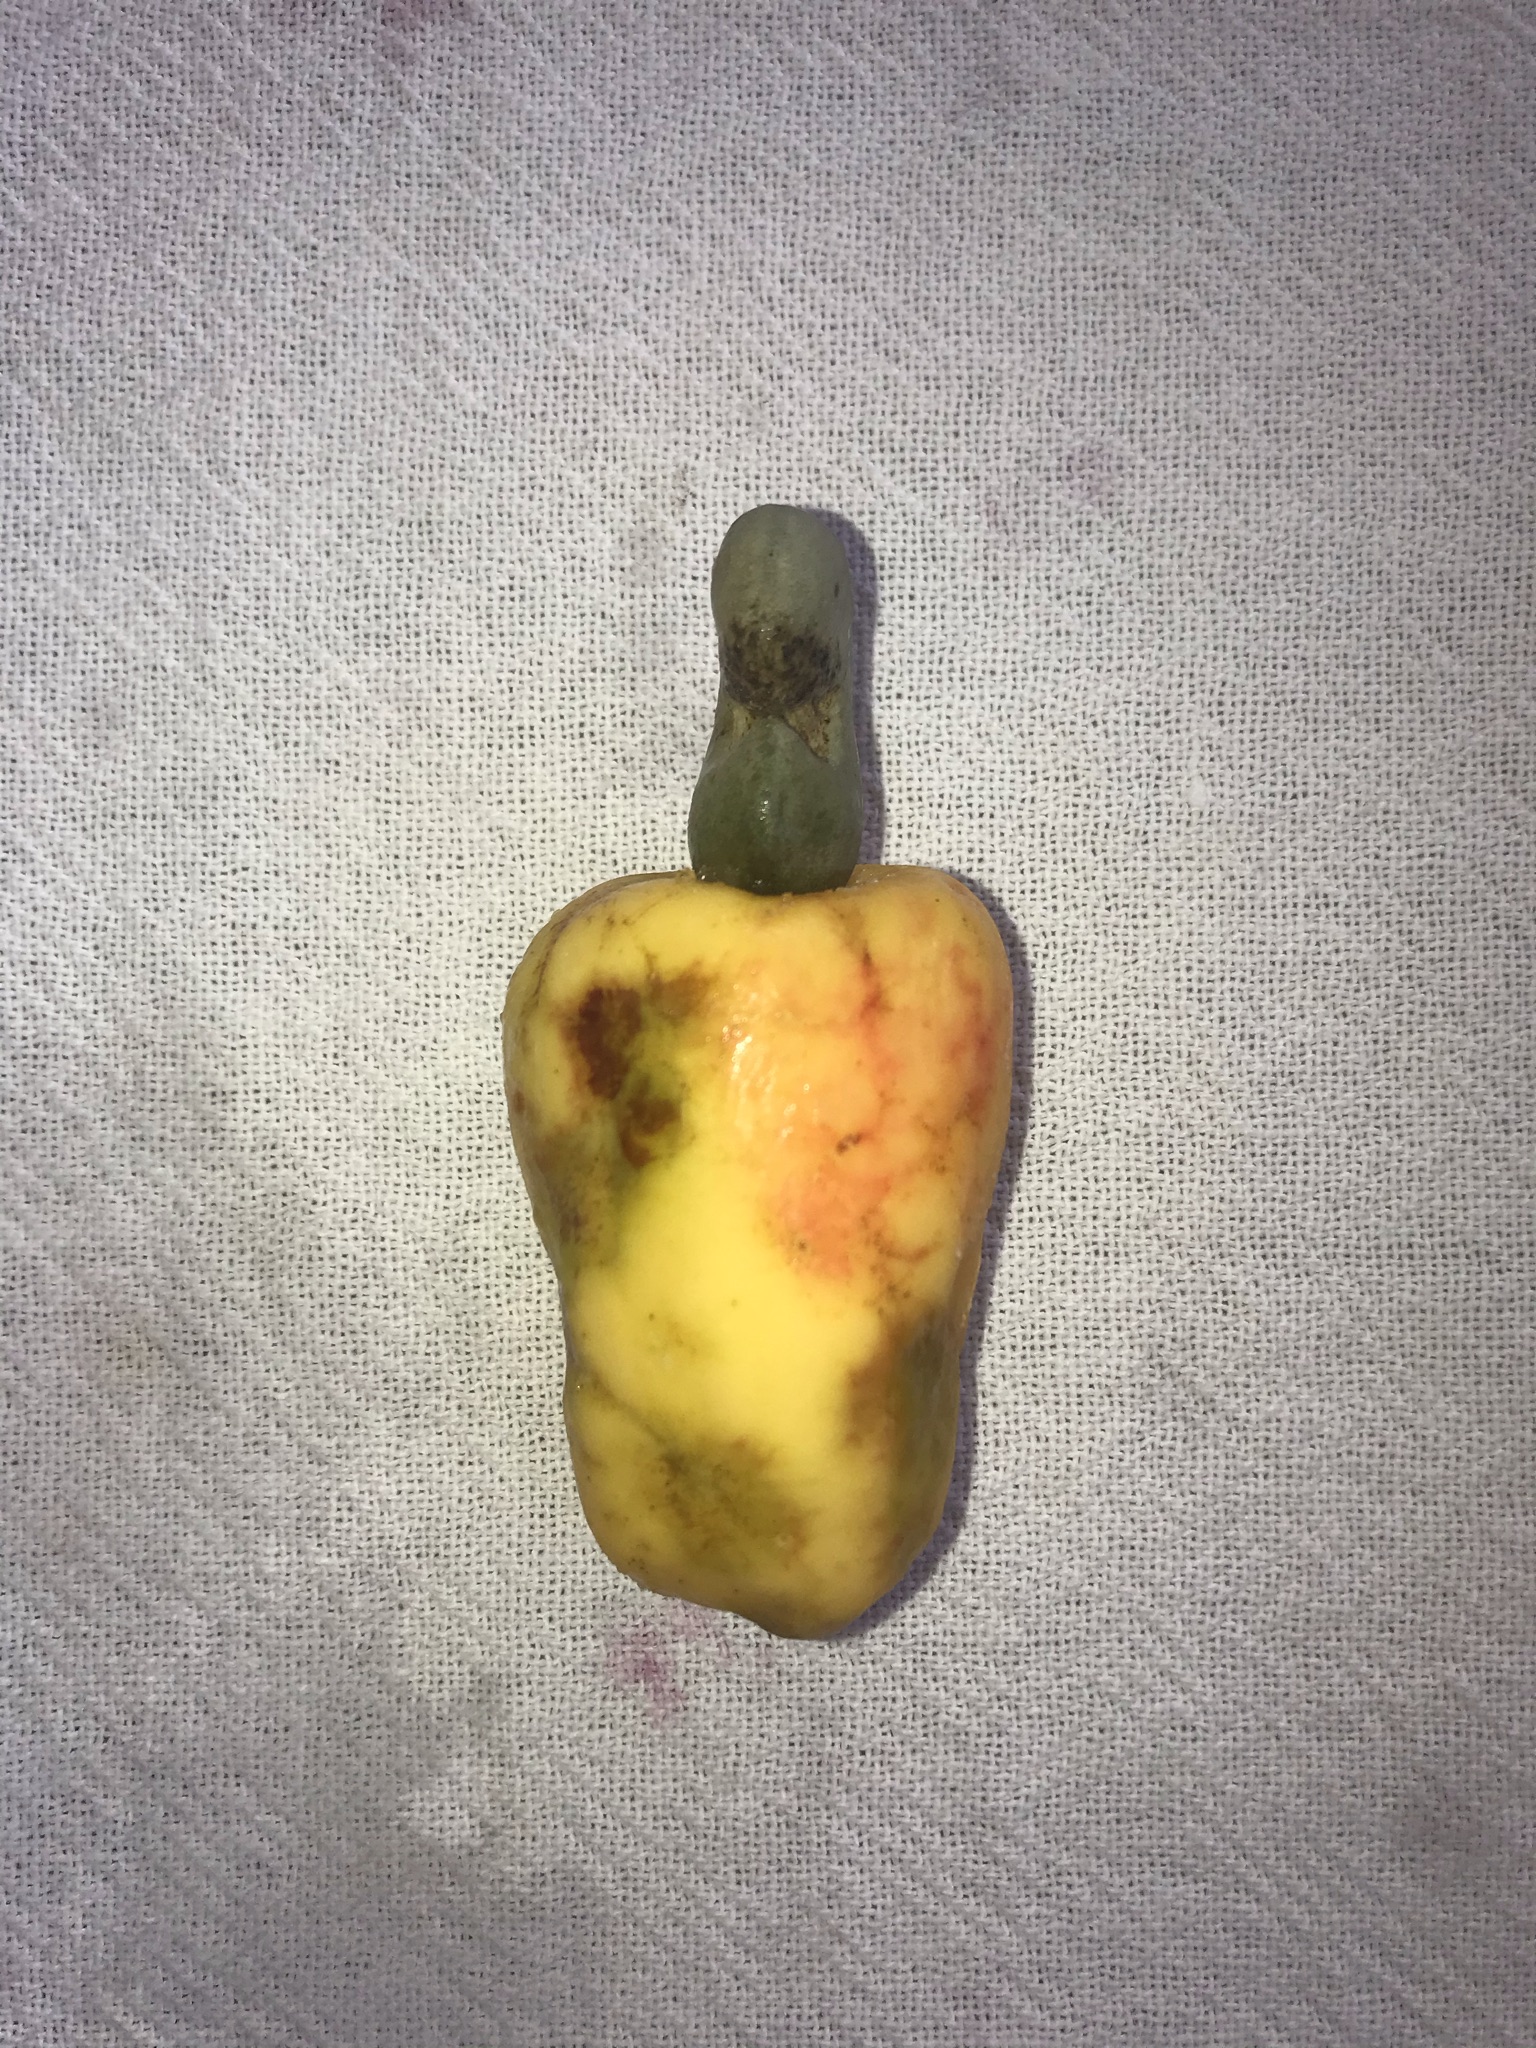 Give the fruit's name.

caju amarelo
